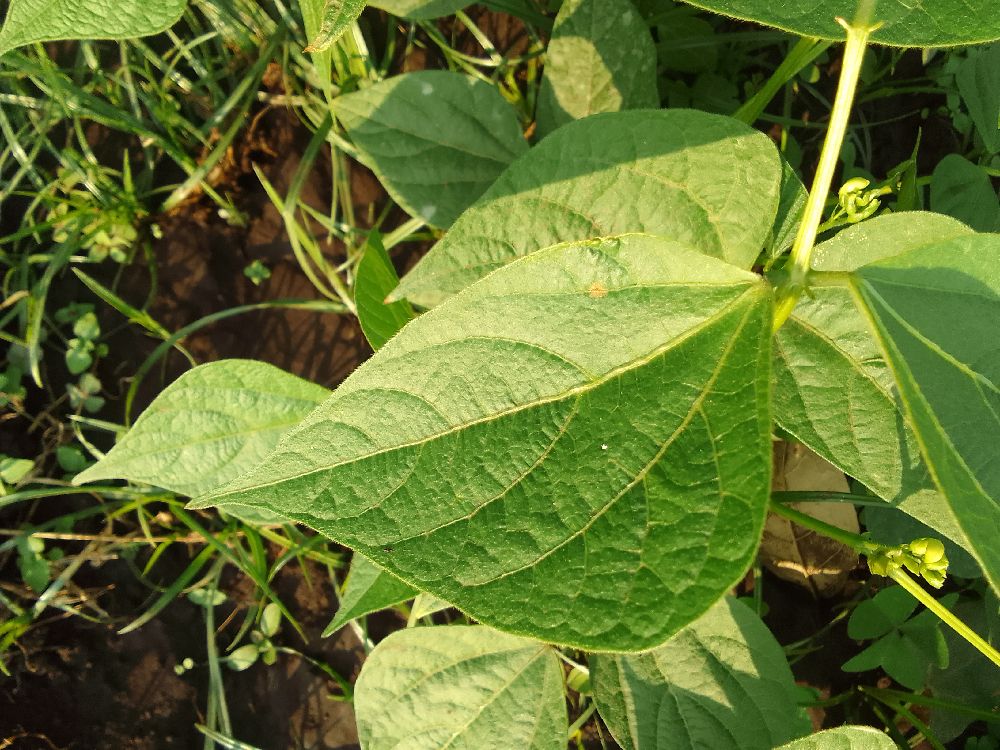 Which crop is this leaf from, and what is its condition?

common bean, healthy
